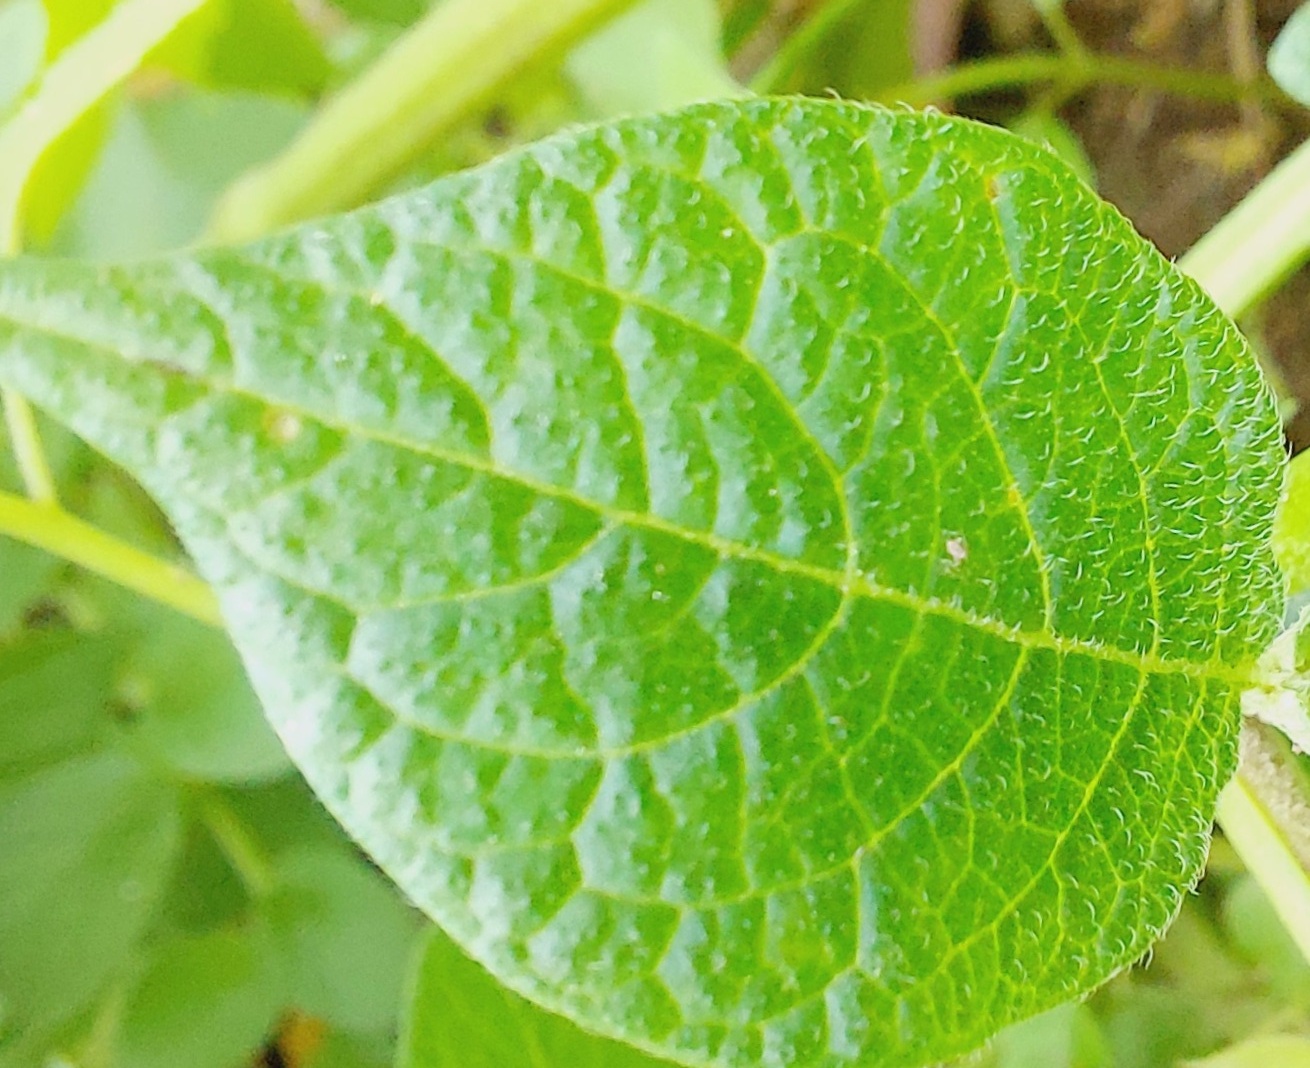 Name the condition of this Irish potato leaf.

healthy
